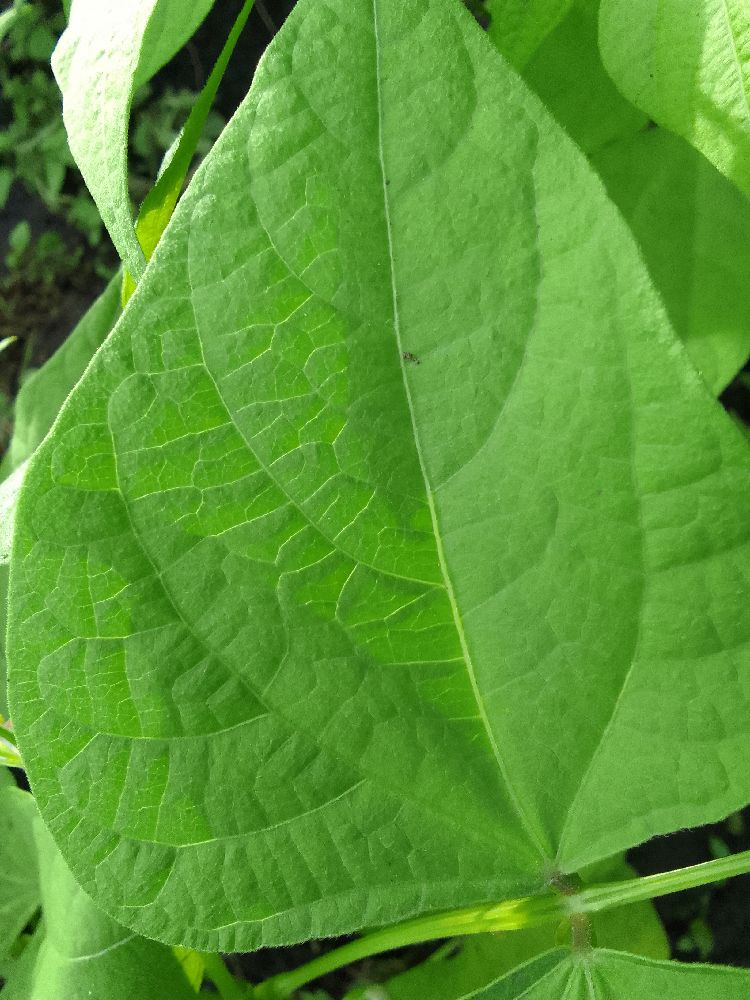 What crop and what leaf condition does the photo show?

common bean, healthy
